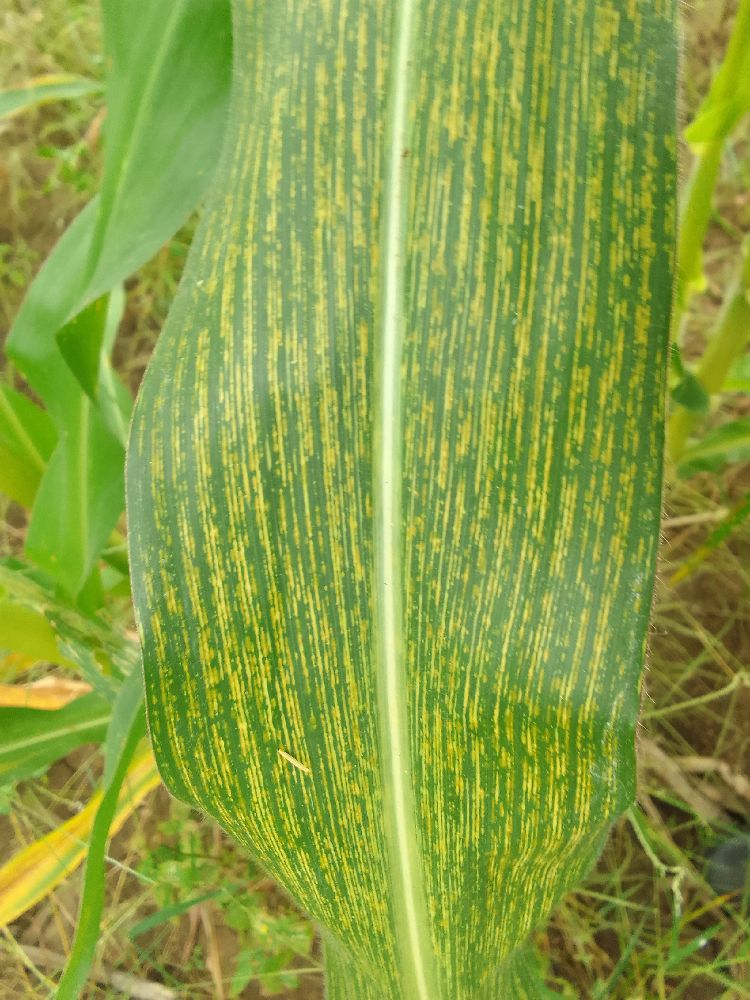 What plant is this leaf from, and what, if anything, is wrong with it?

maize, maize streak virus
